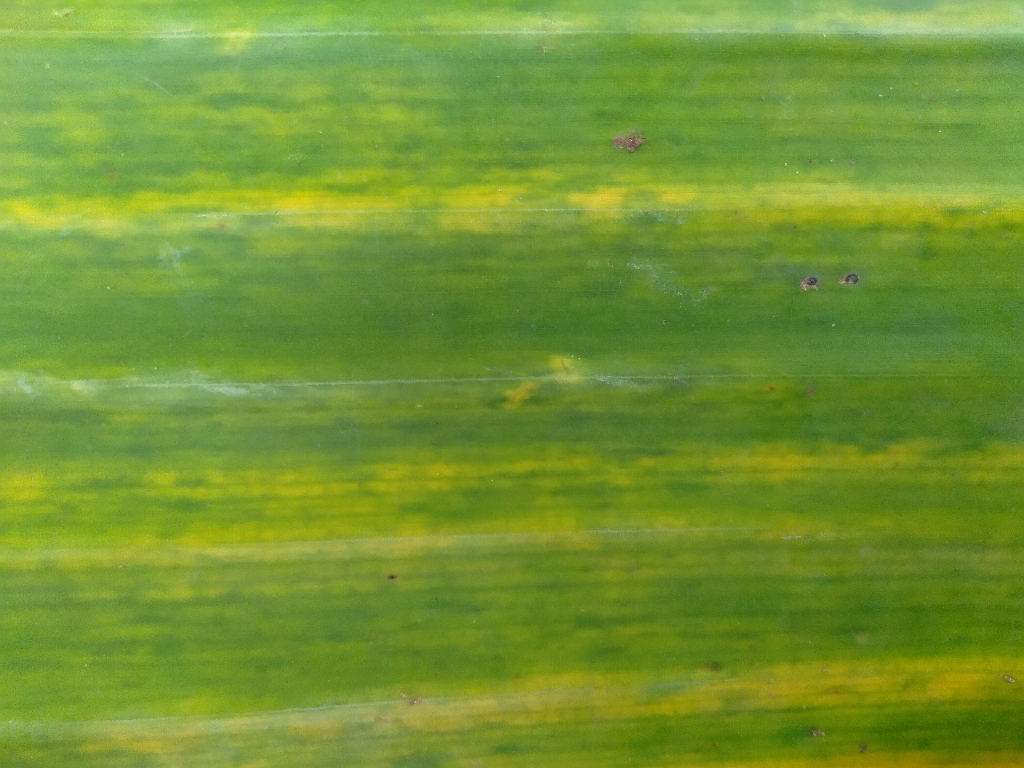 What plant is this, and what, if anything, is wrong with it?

banana, fusarium wilt race 1
